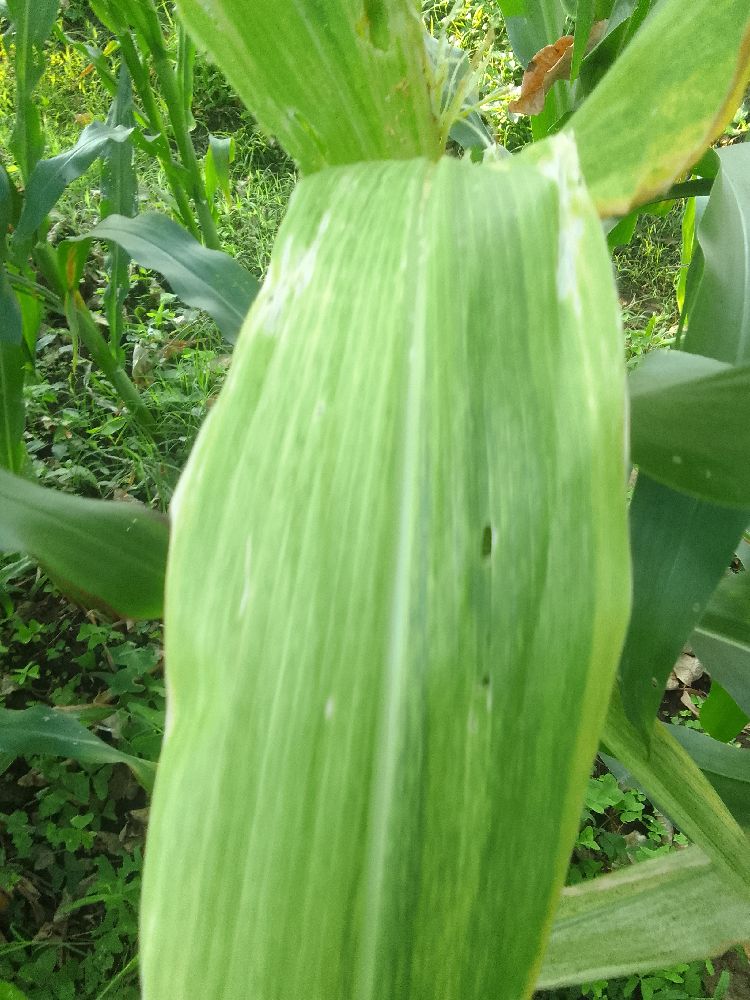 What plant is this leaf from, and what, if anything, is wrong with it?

maize, maize lethal necrosis
